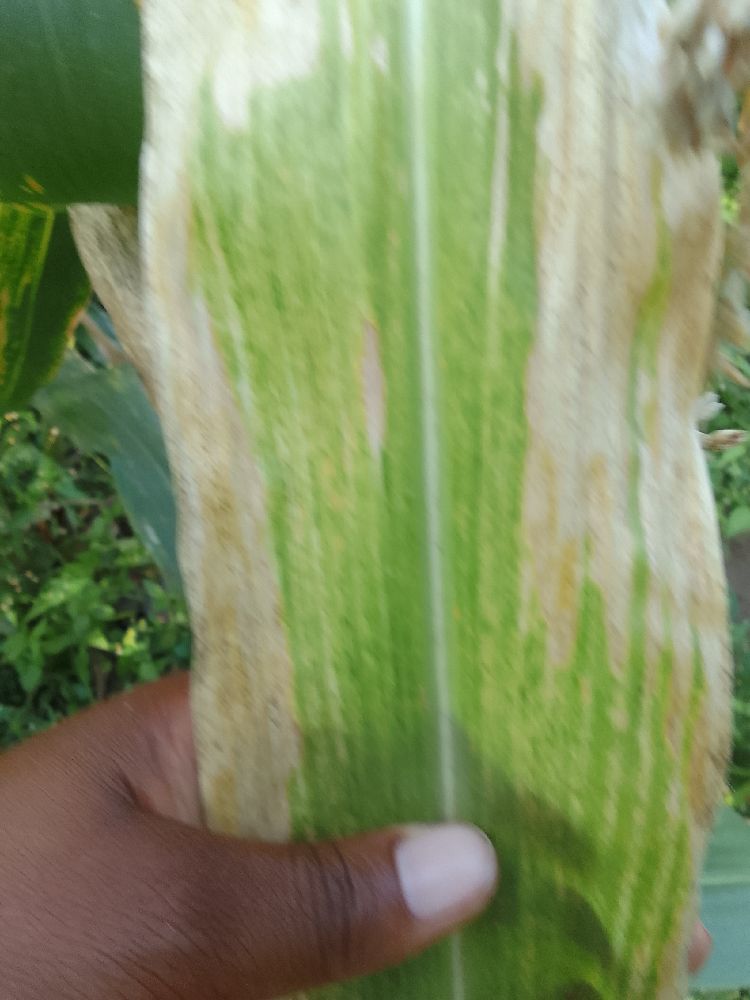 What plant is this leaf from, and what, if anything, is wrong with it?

maize, maize lethal necrosis
